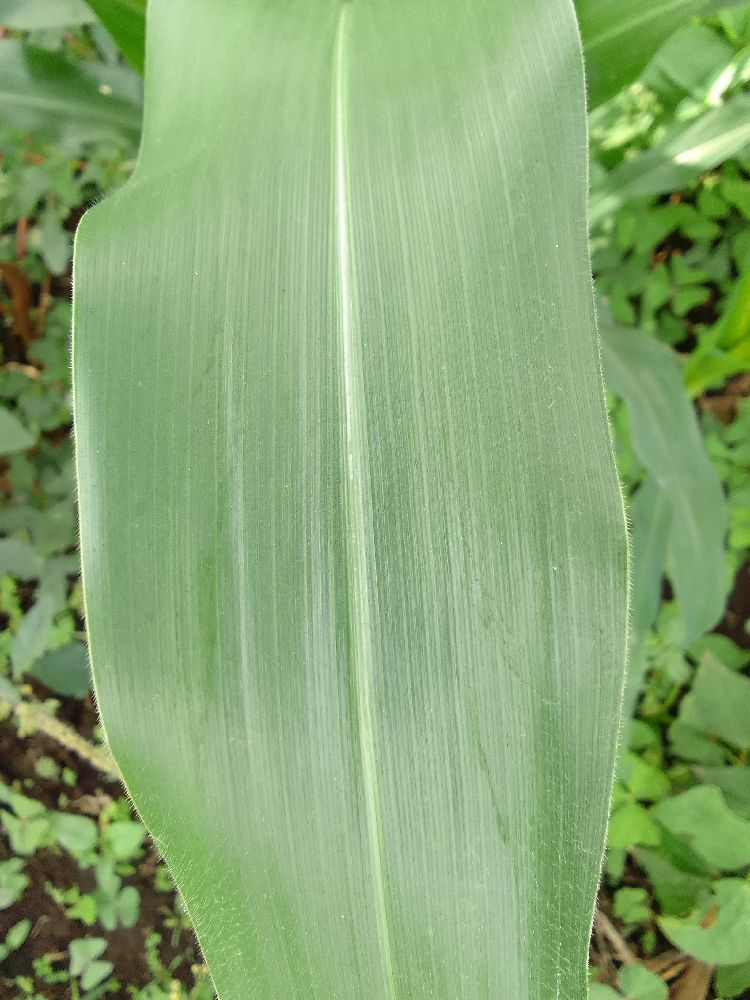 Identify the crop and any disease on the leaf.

maize, healthy
